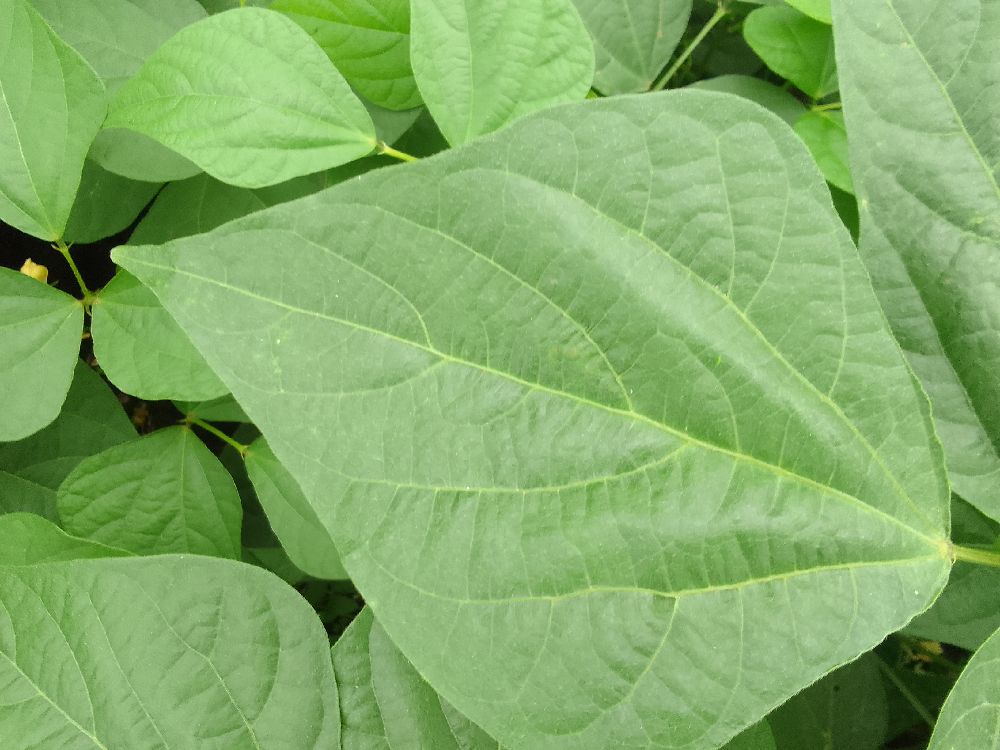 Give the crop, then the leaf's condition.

common bean, healthy
